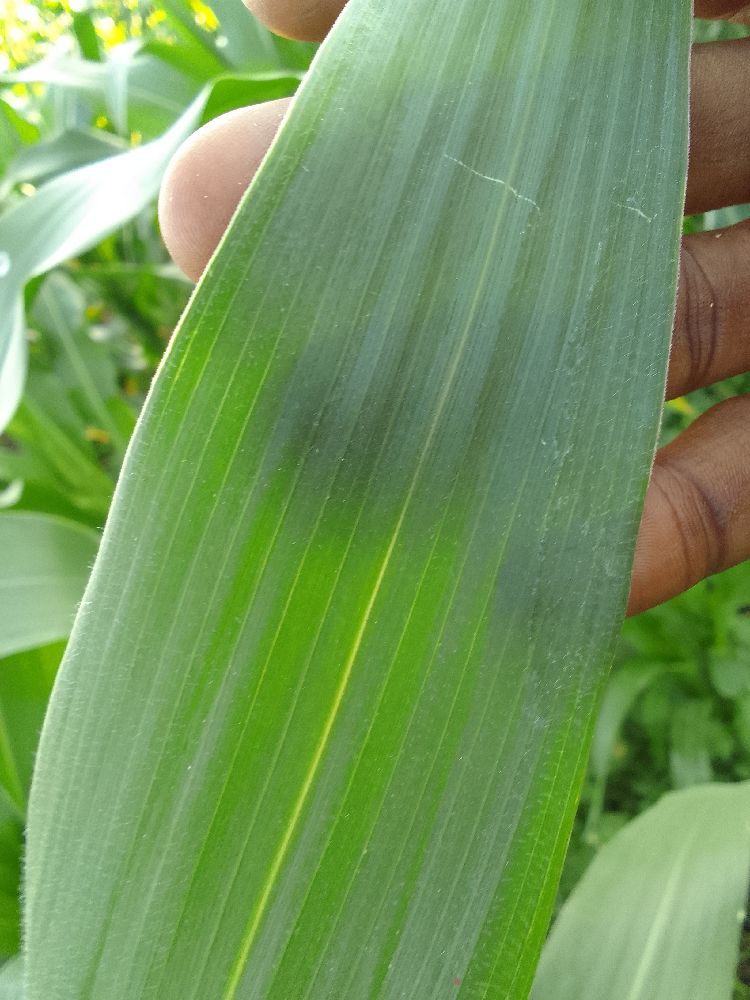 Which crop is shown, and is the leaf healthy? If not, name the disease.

maize, healthy
